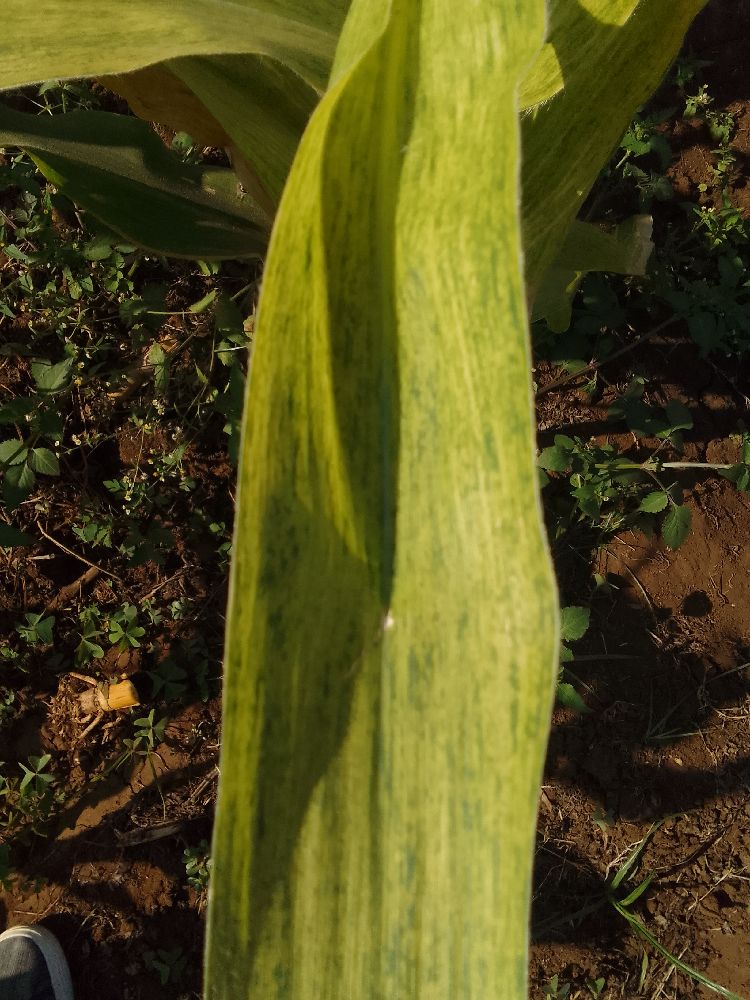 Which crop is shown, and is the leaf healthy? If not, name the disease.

maize, maize lethal necrosis
